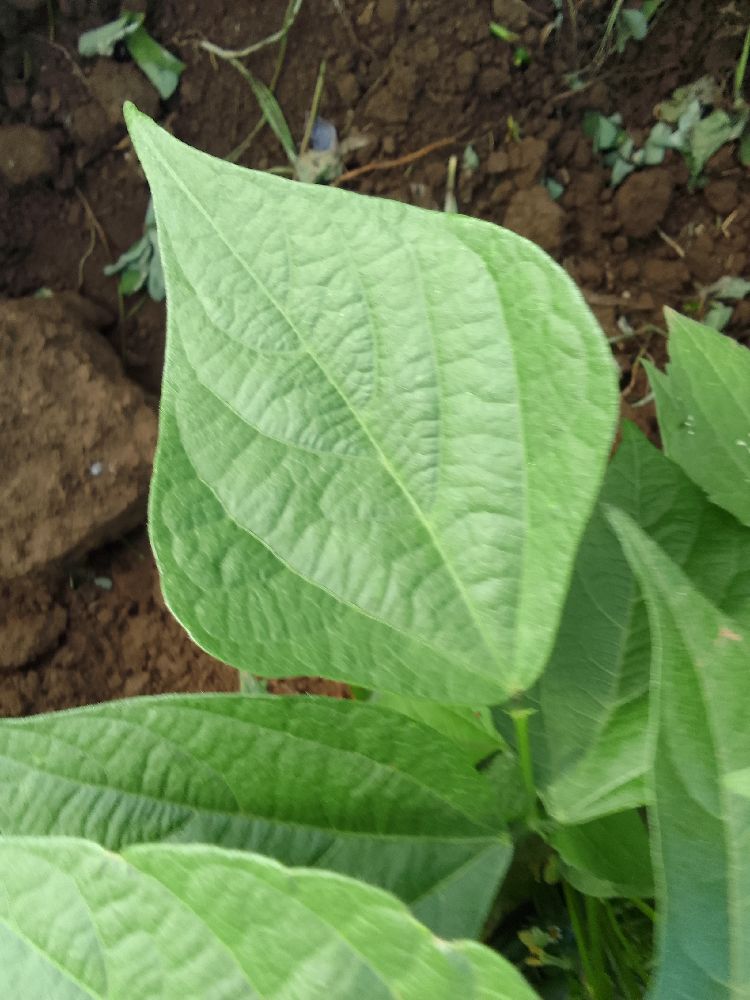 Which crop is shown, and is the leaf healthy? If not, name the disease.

common bean, healthy
